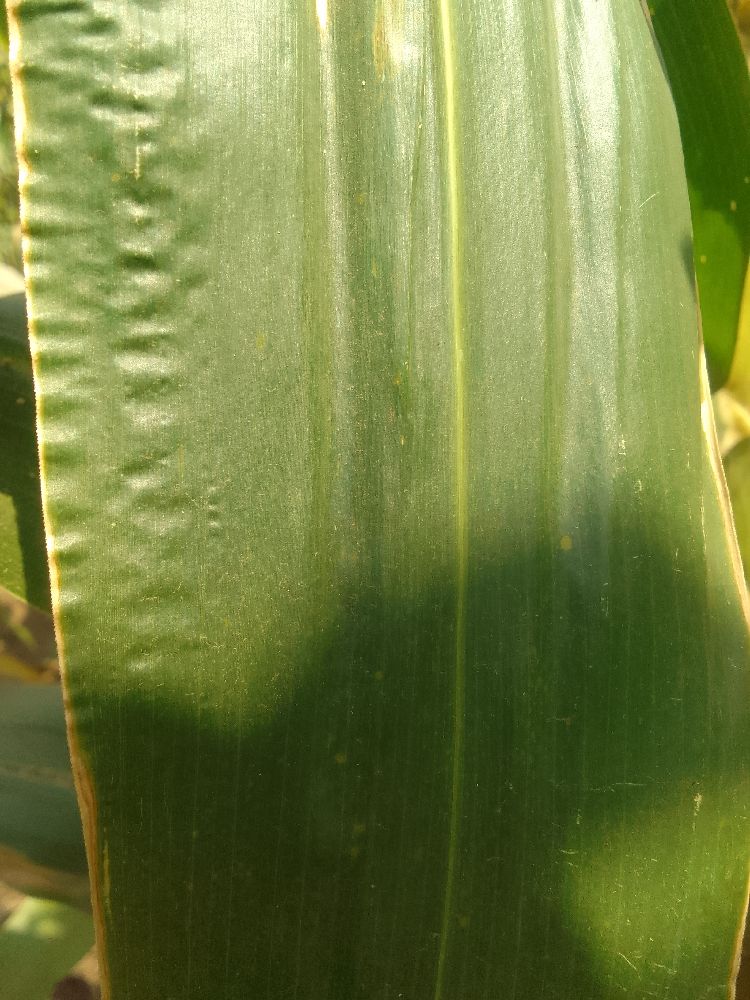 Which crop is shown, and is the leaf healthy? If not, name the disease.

maize, healthy
